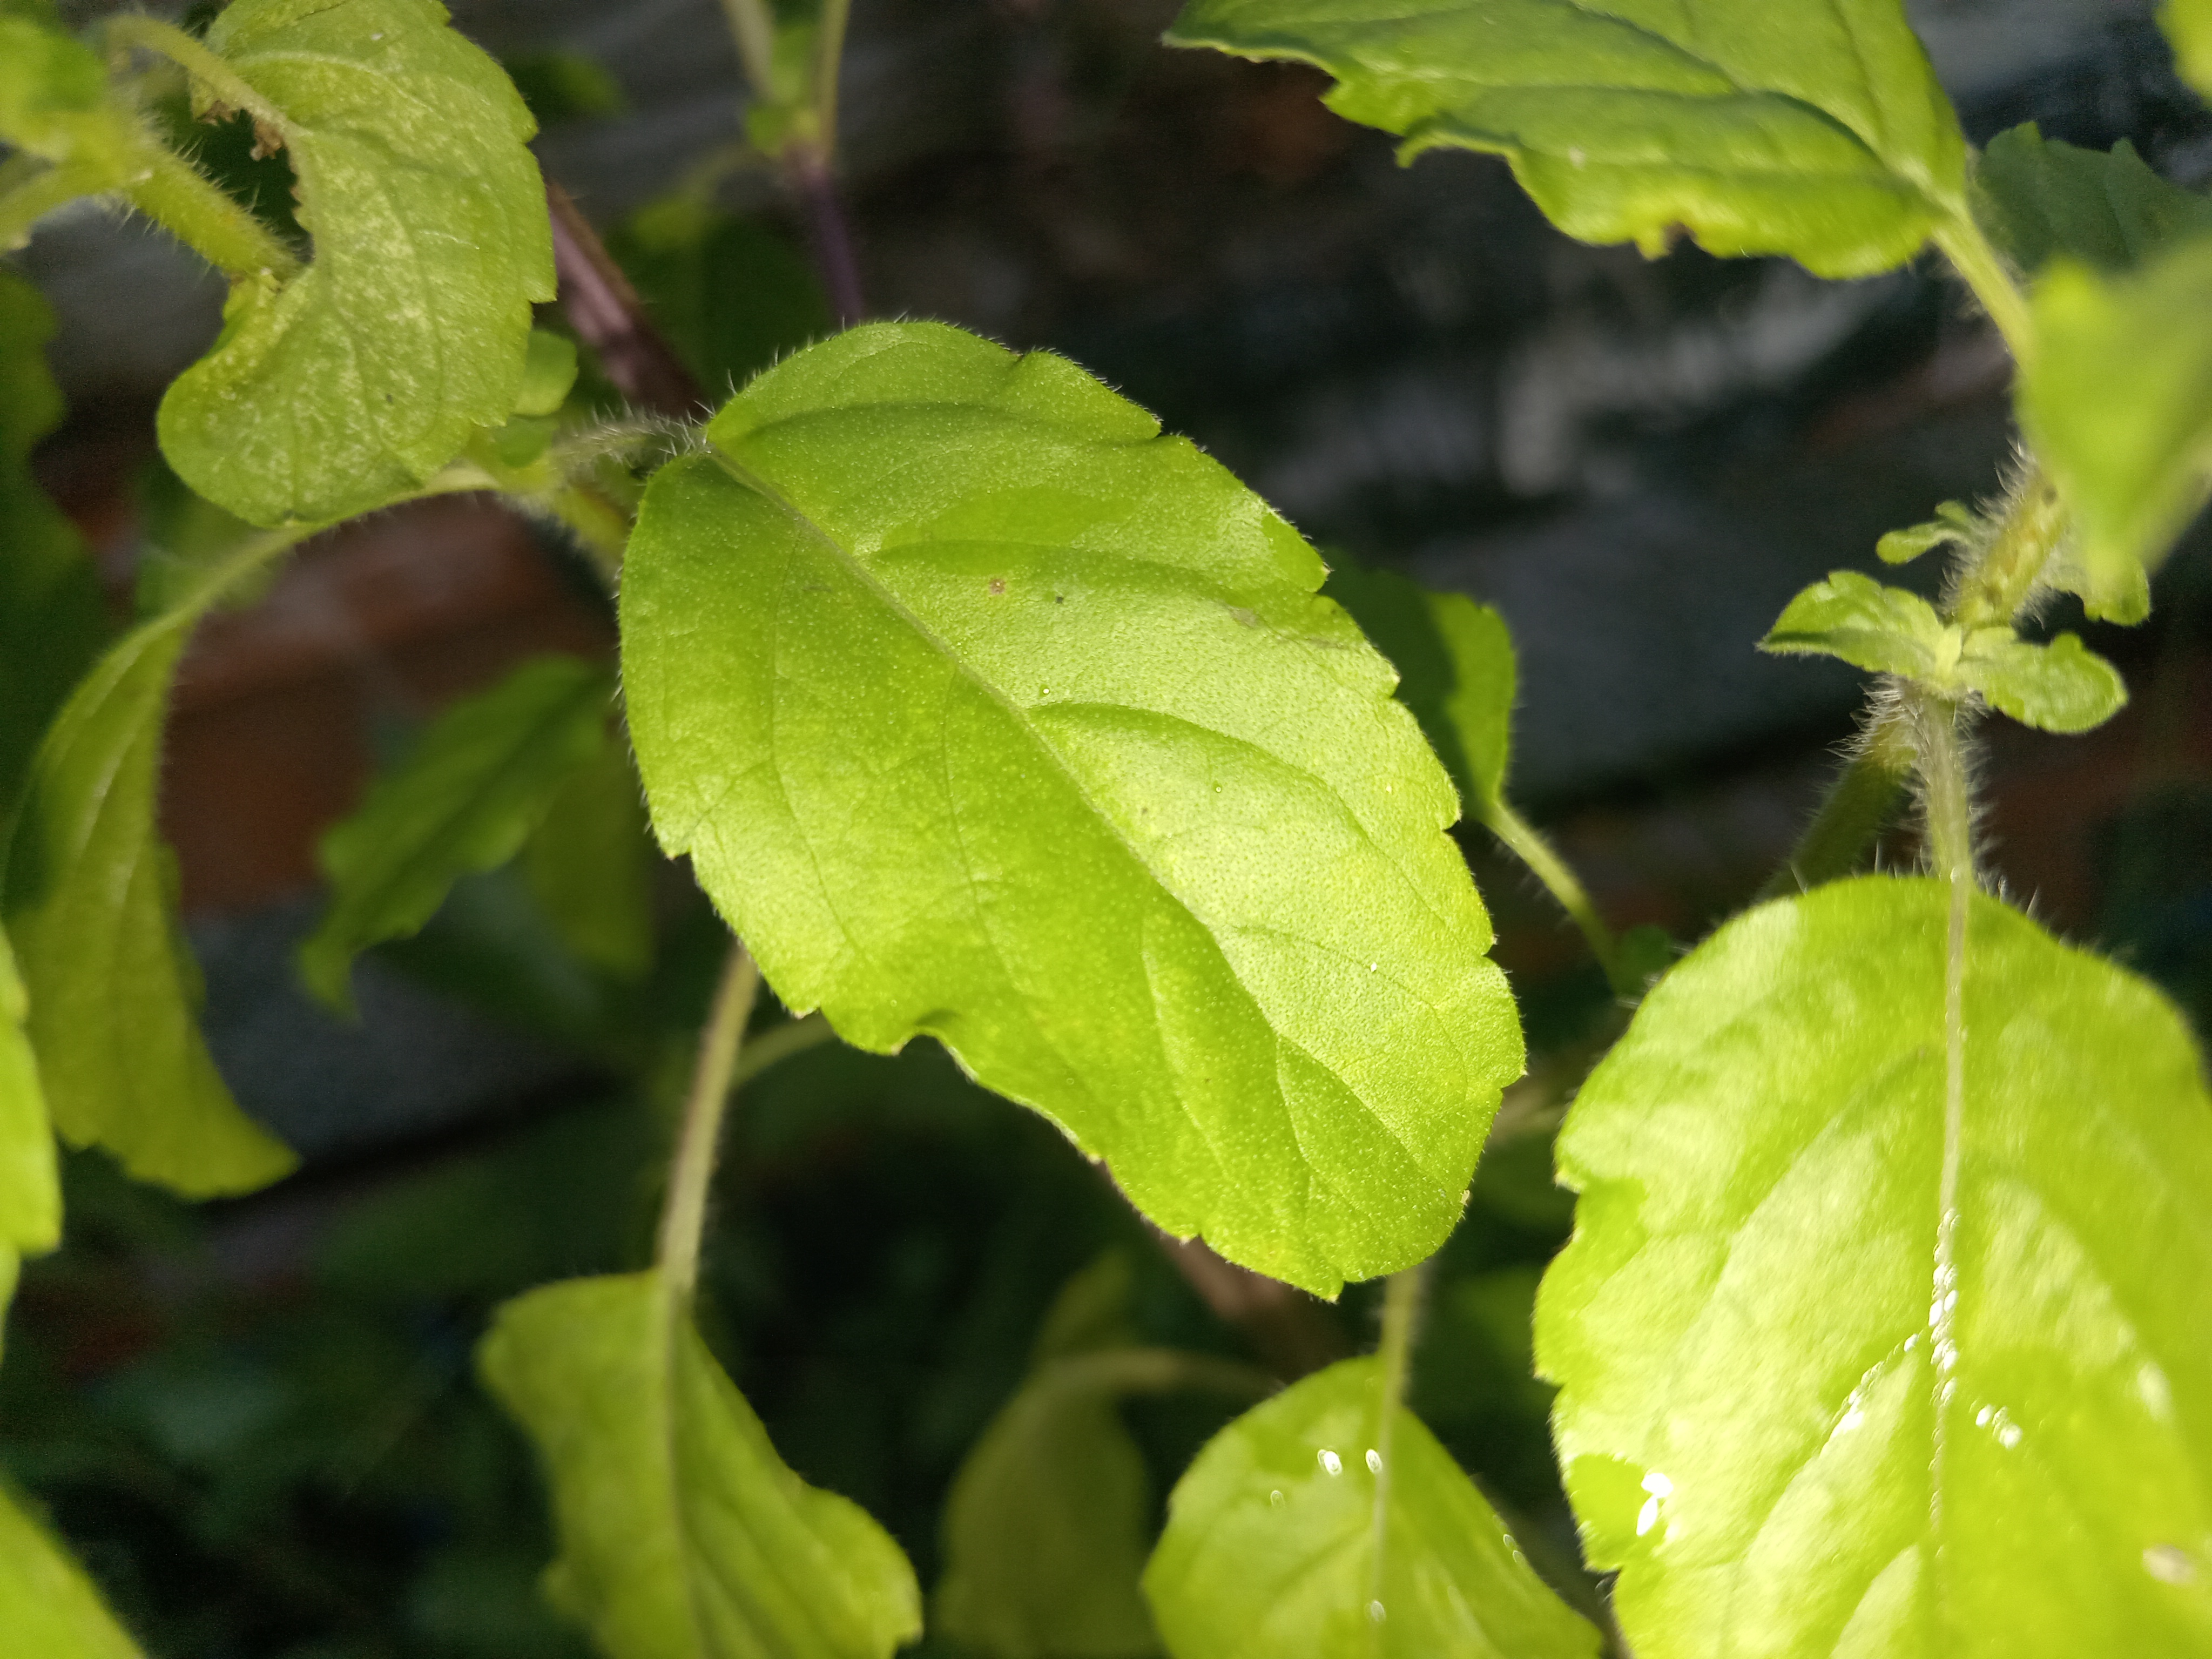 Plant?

tulshi
